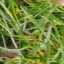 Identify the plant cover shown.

grass
